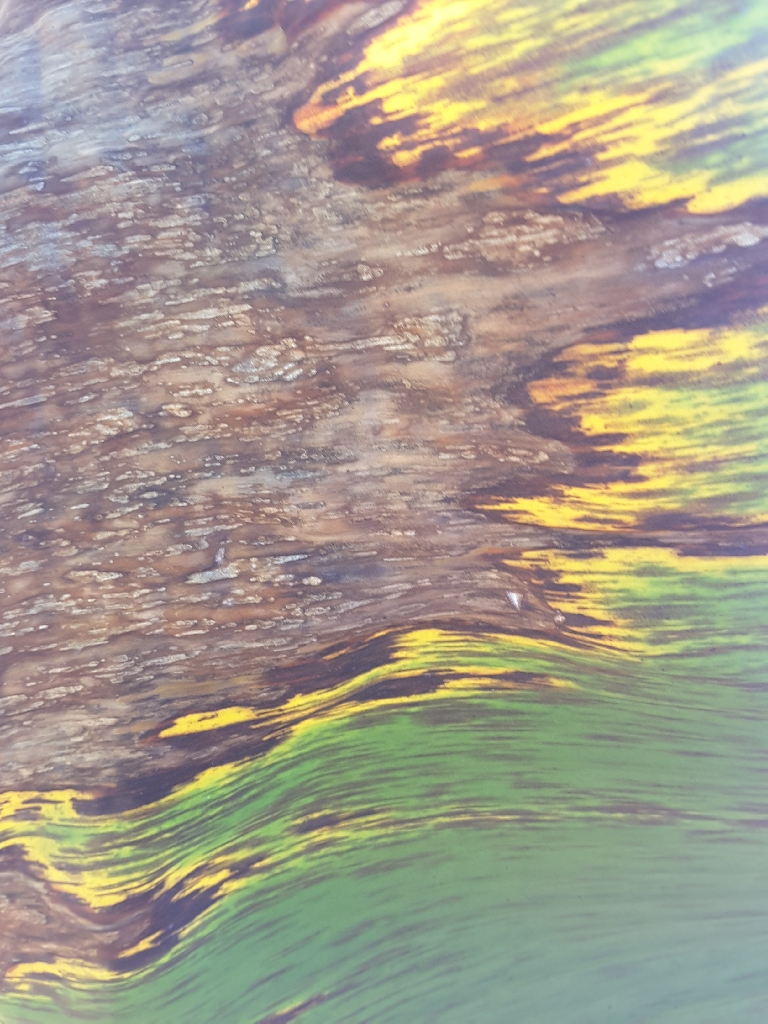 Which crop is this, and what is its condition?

banana, black sigatoka
